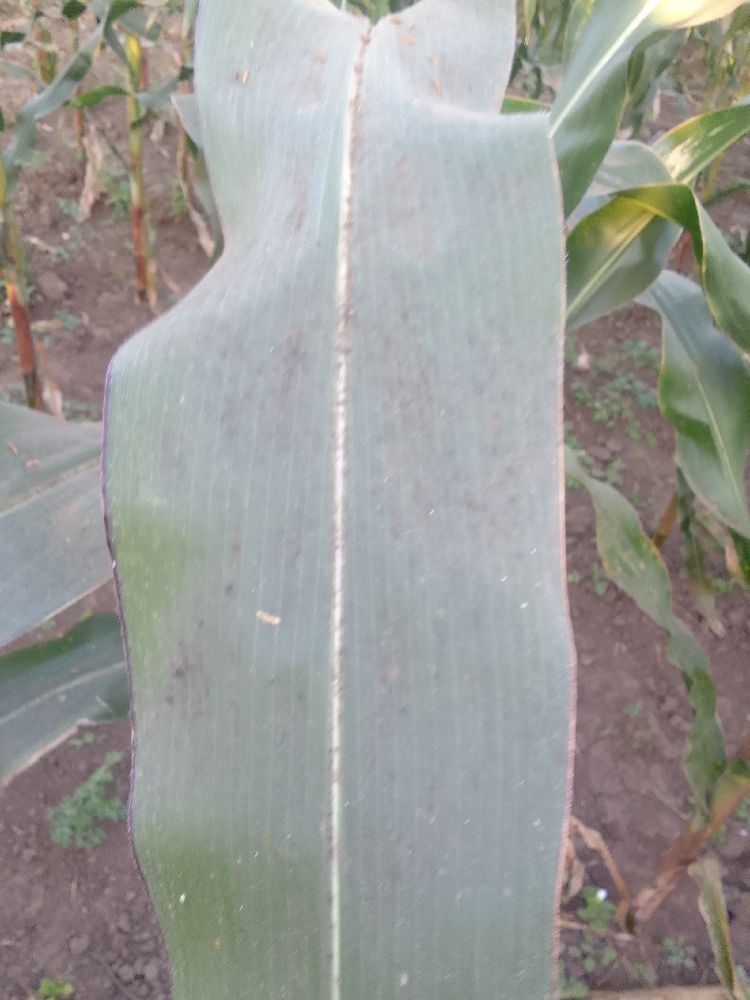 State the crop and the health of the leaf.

maize, healthy
